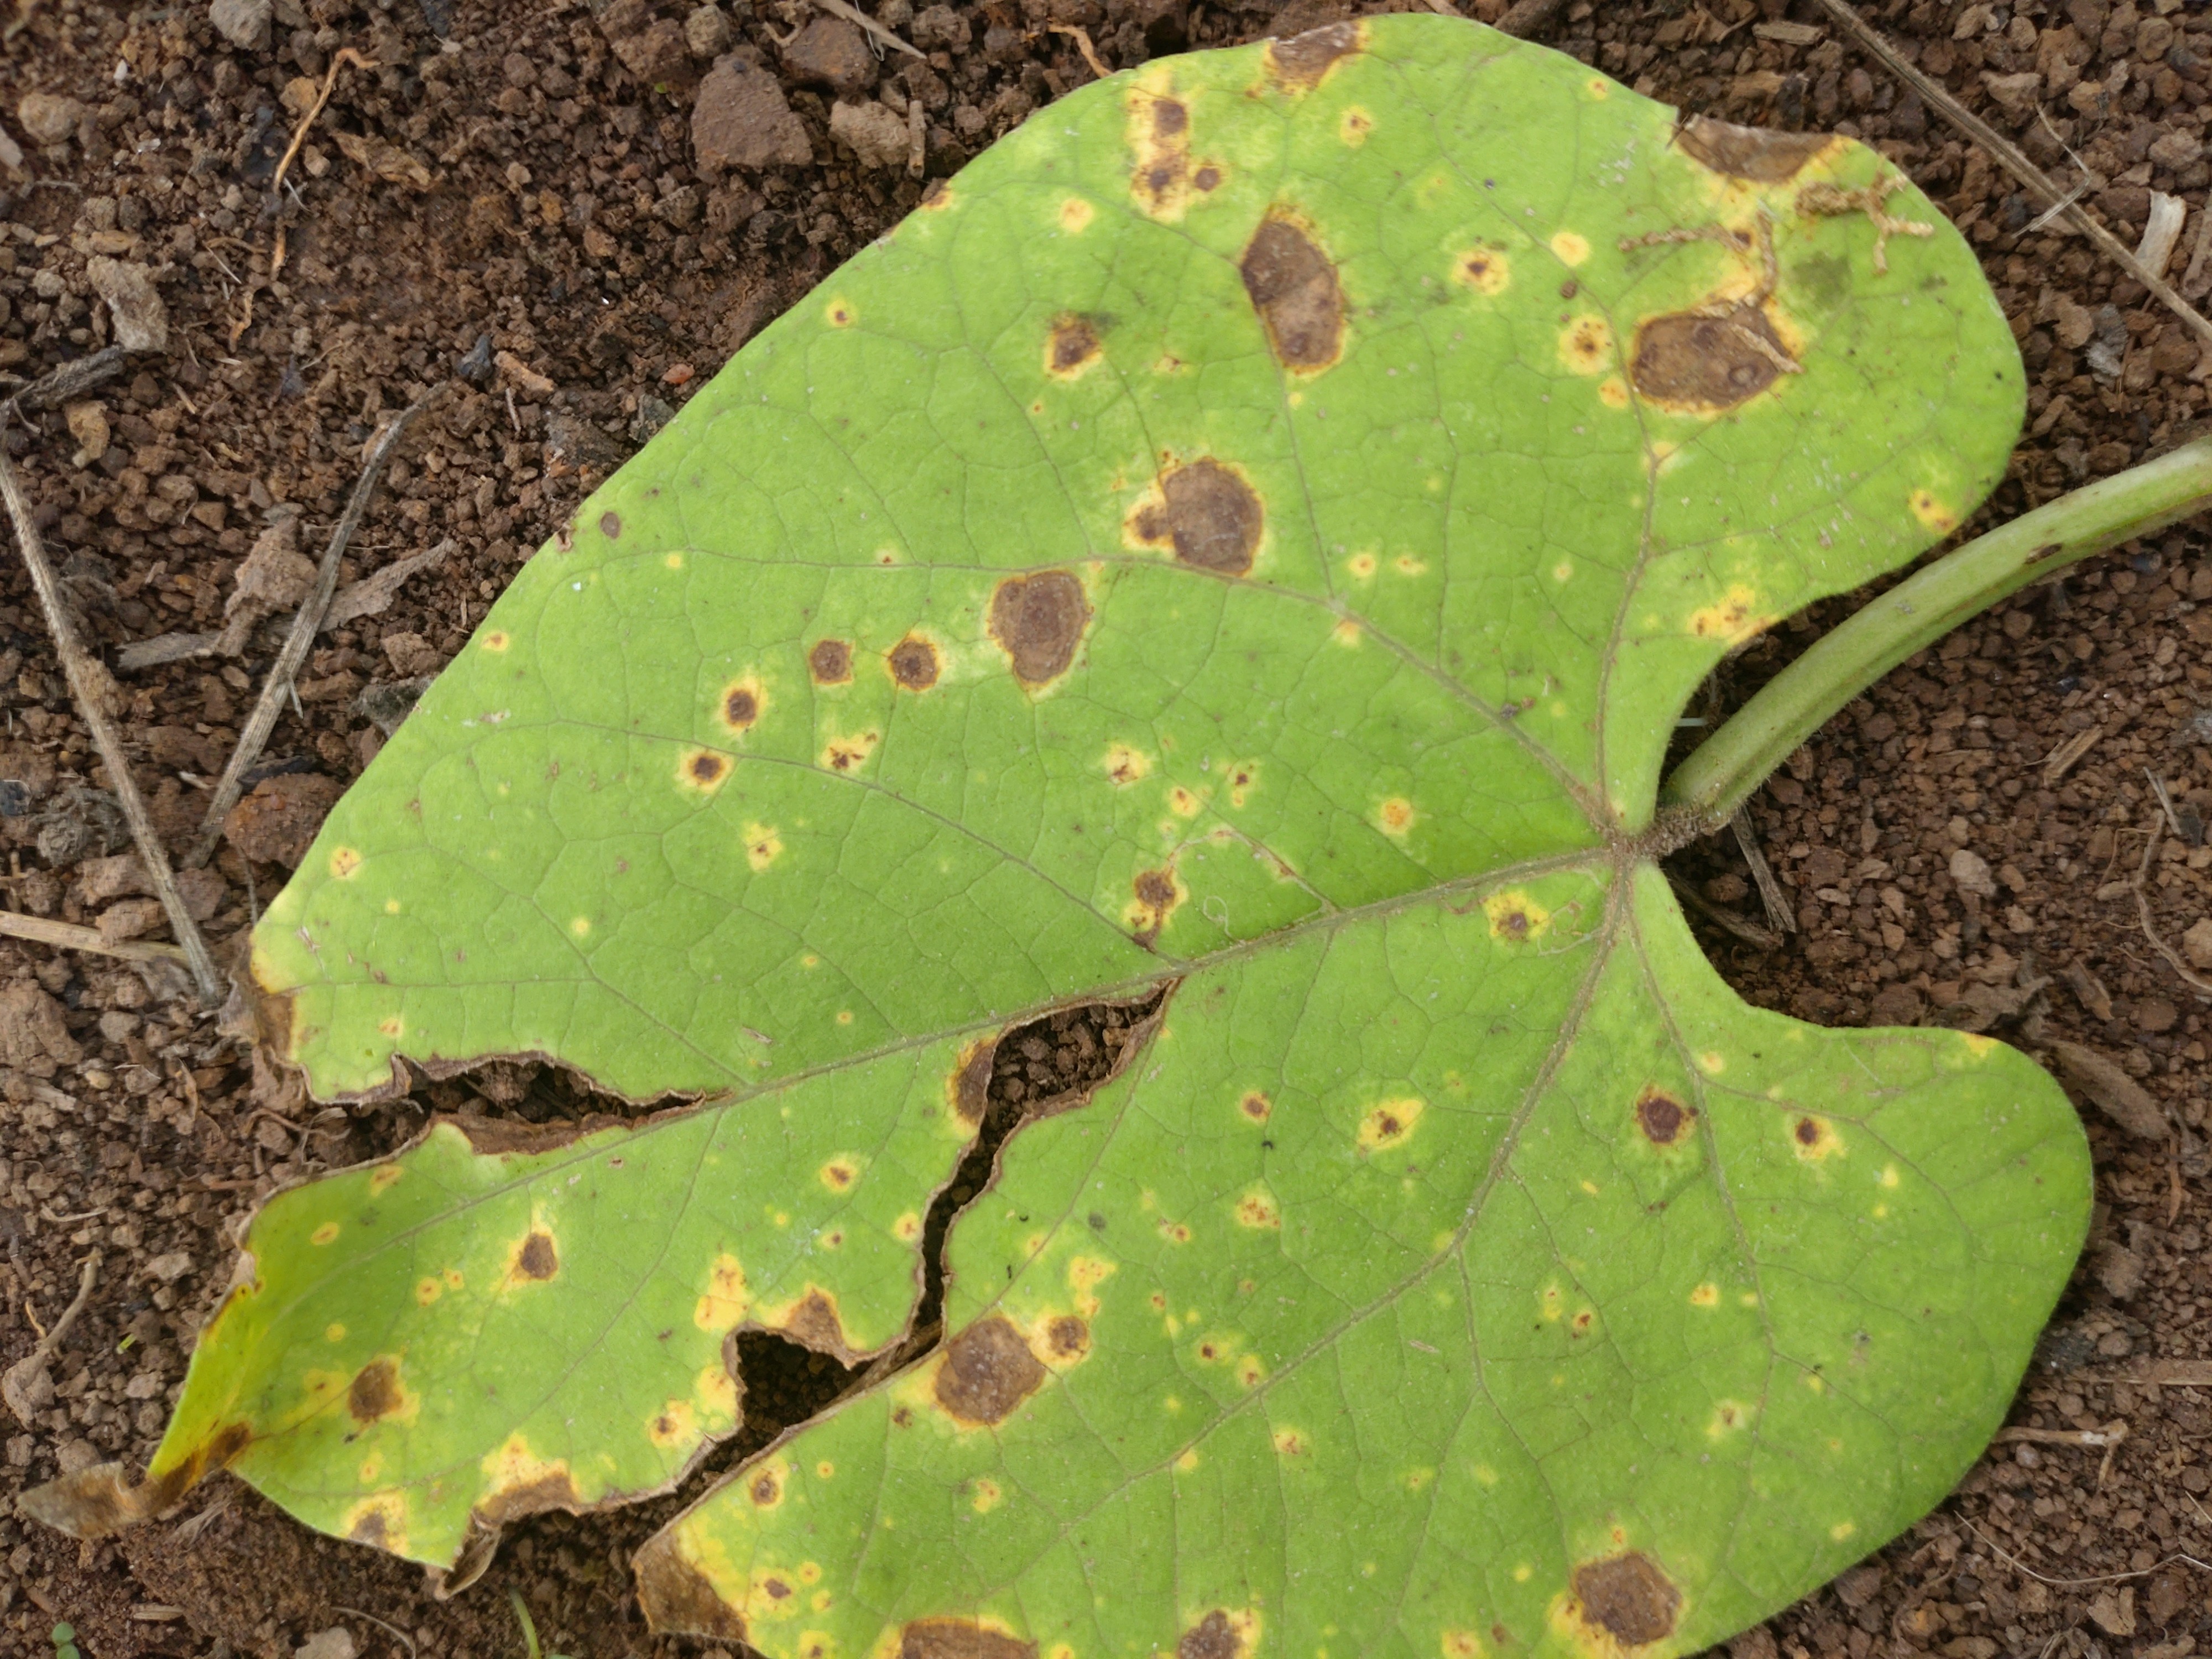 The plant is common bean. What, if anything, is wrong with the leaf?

rust
